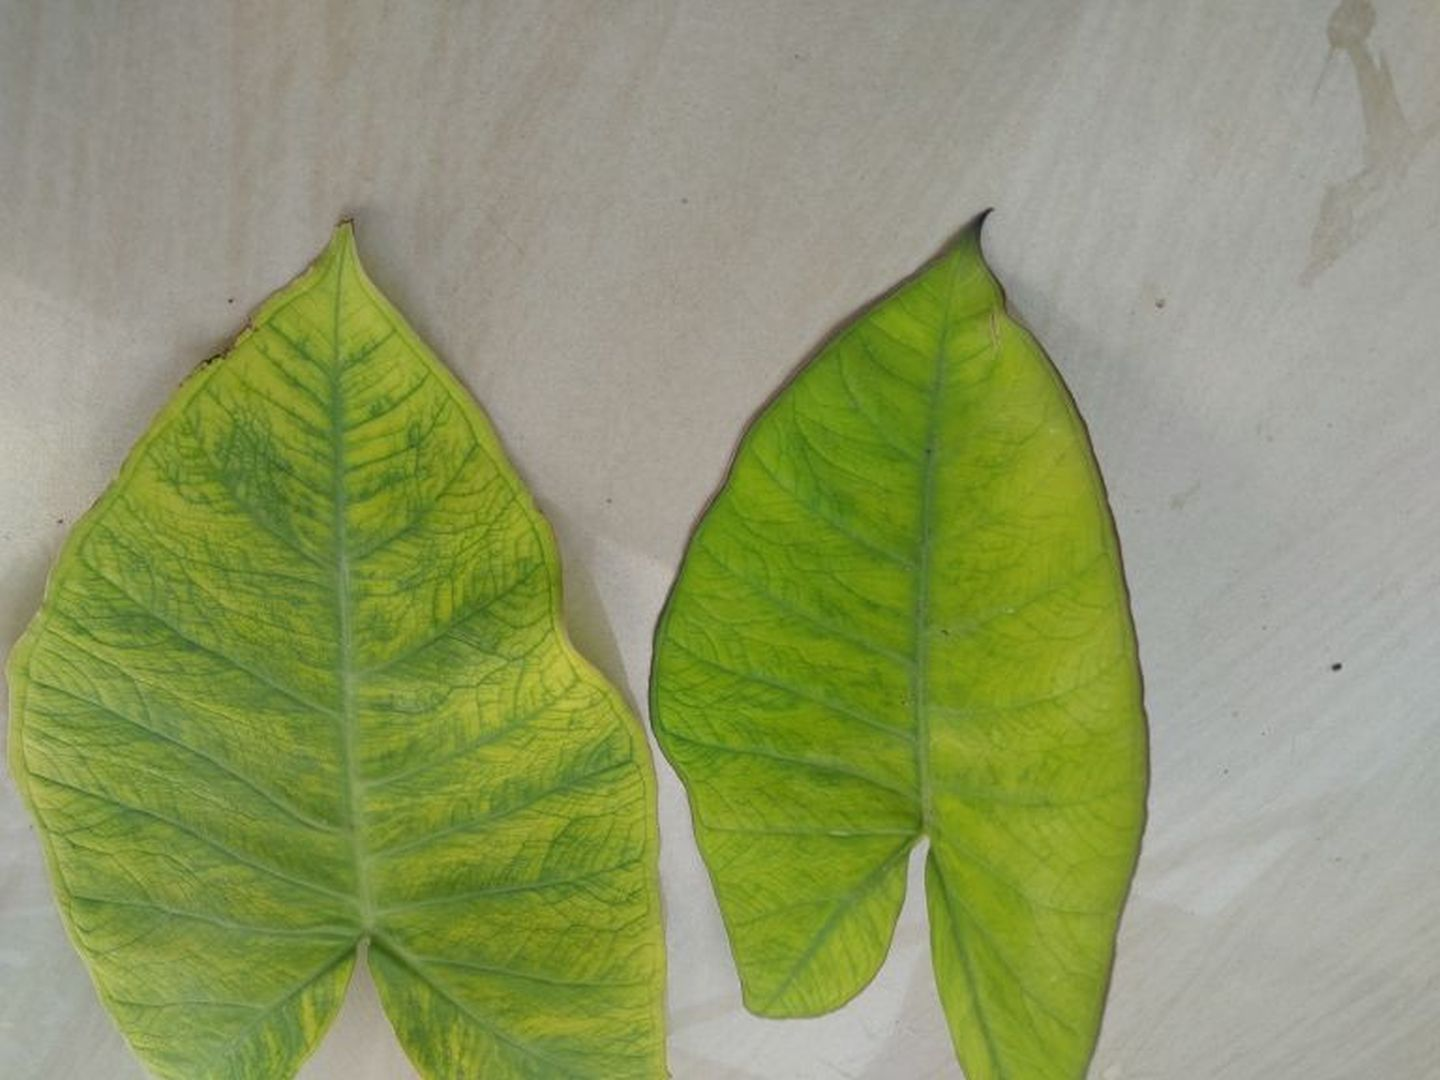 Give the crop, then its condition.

taro, mosaic
